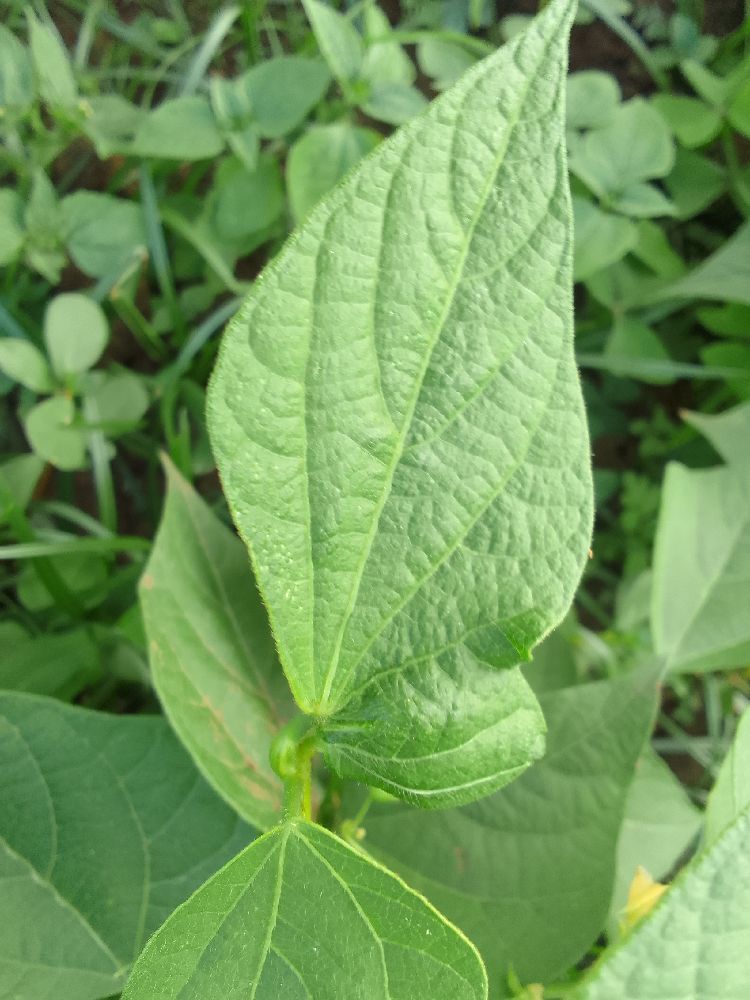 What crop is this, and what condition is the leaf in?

common bean, healthy
